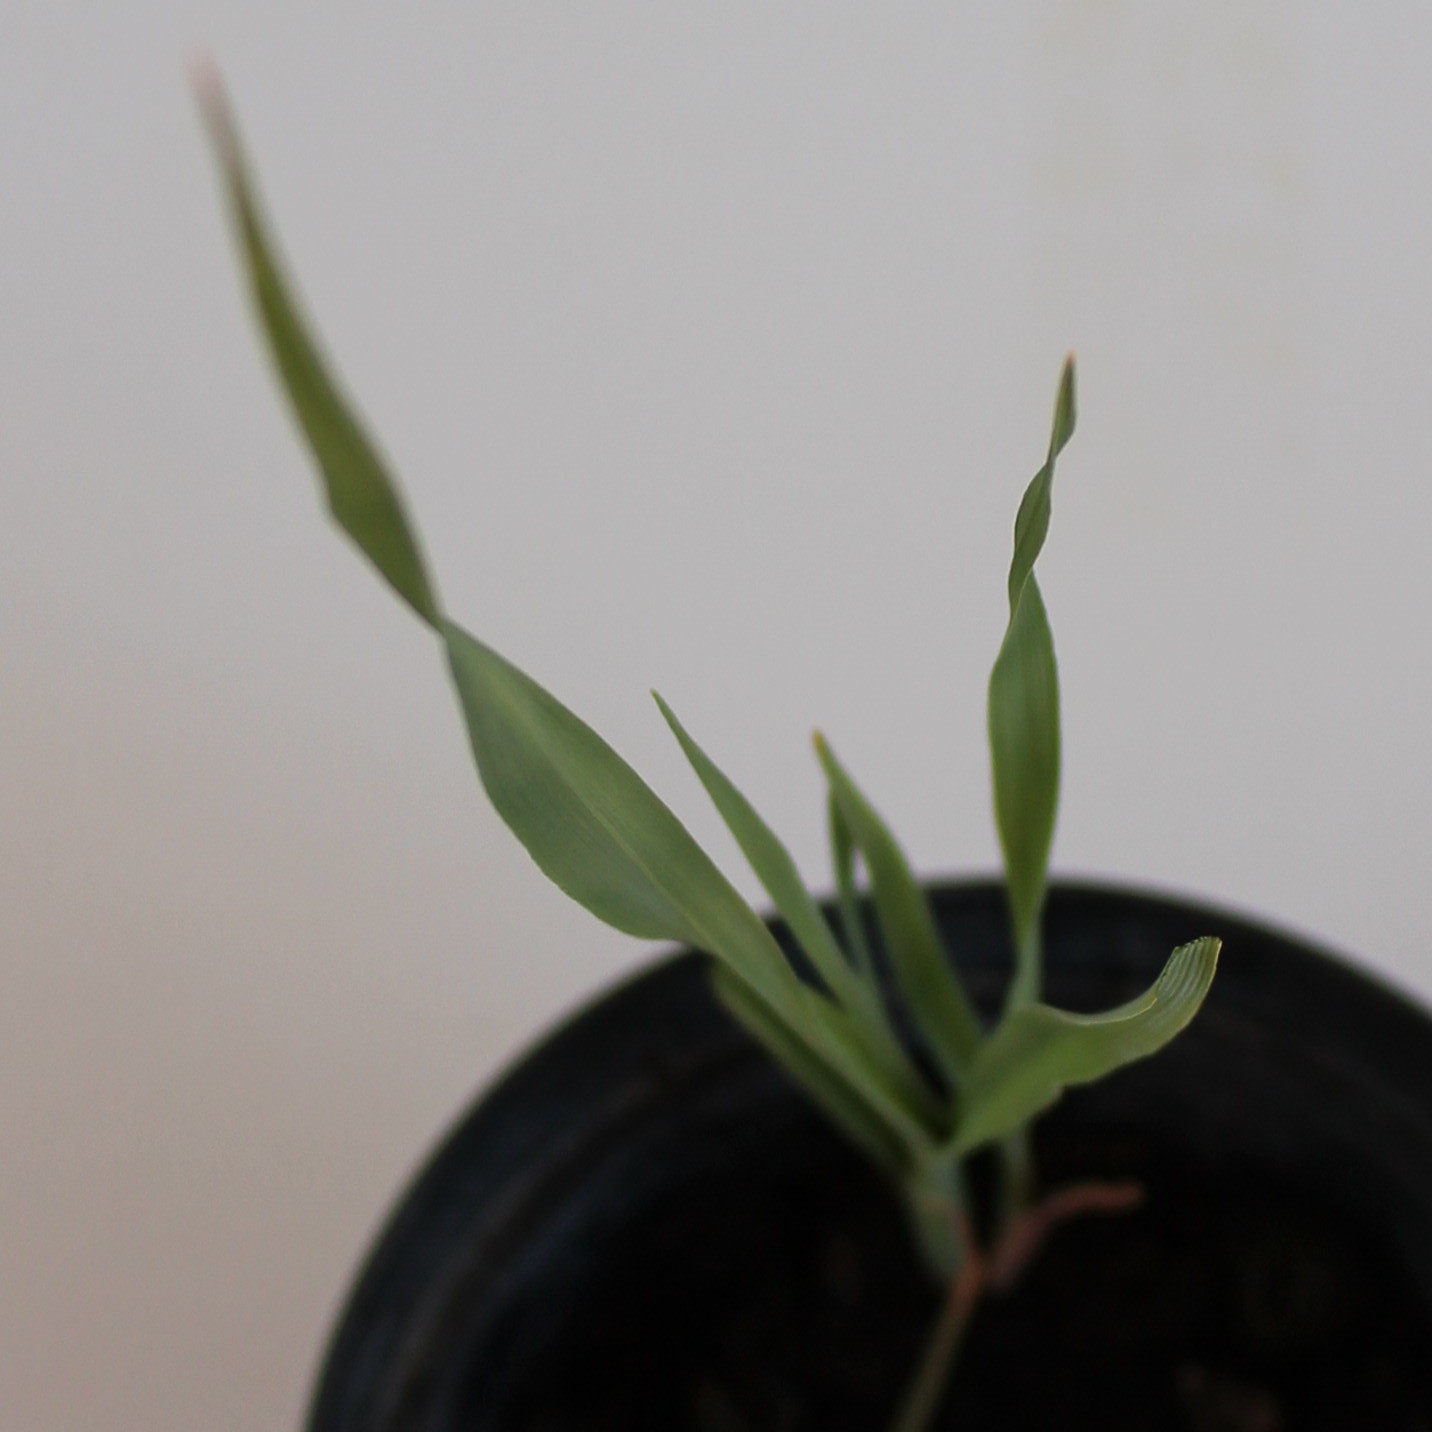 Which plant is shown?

Avena sterilis
